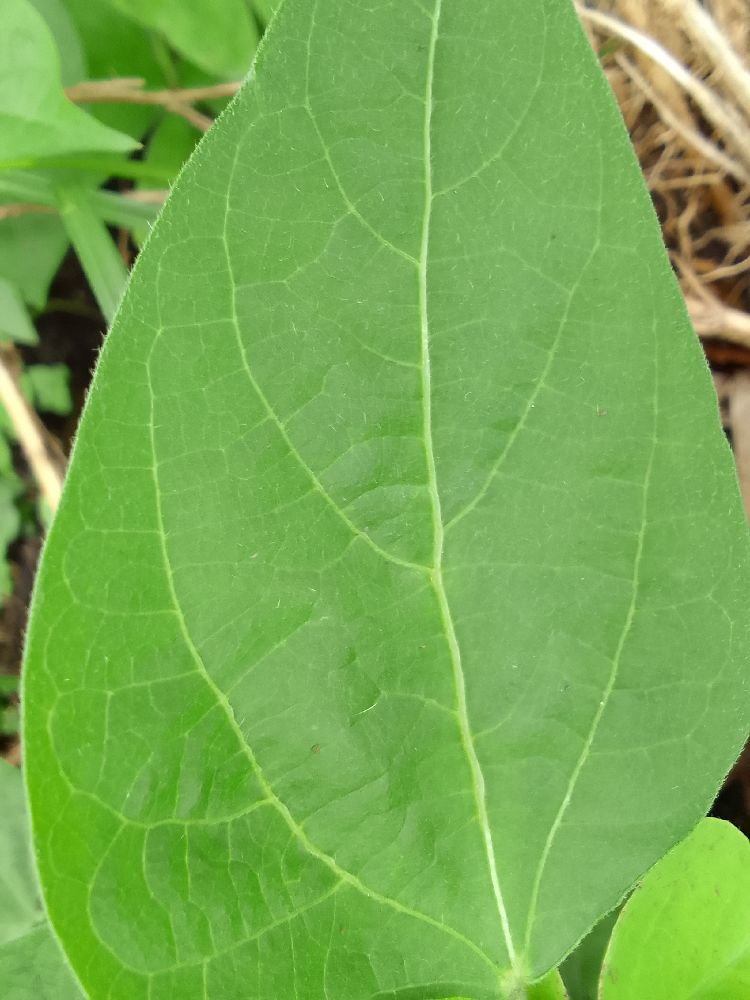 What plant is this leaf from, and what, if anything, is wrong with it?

common bean, healthy
